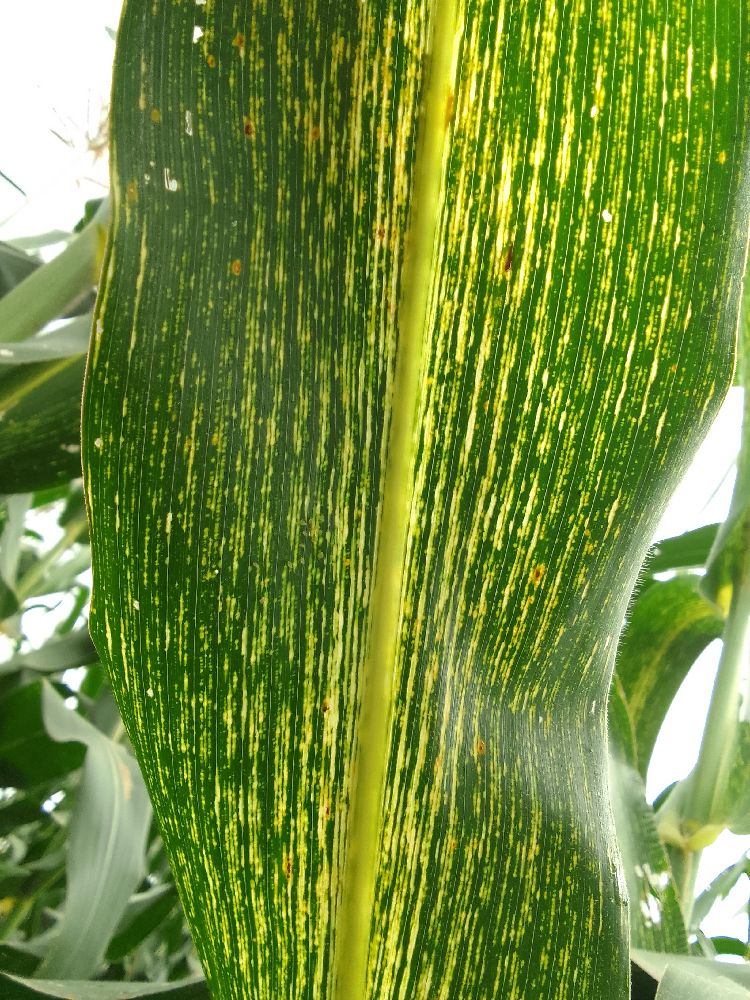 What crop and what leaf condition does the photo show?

maize, maize streak virus
